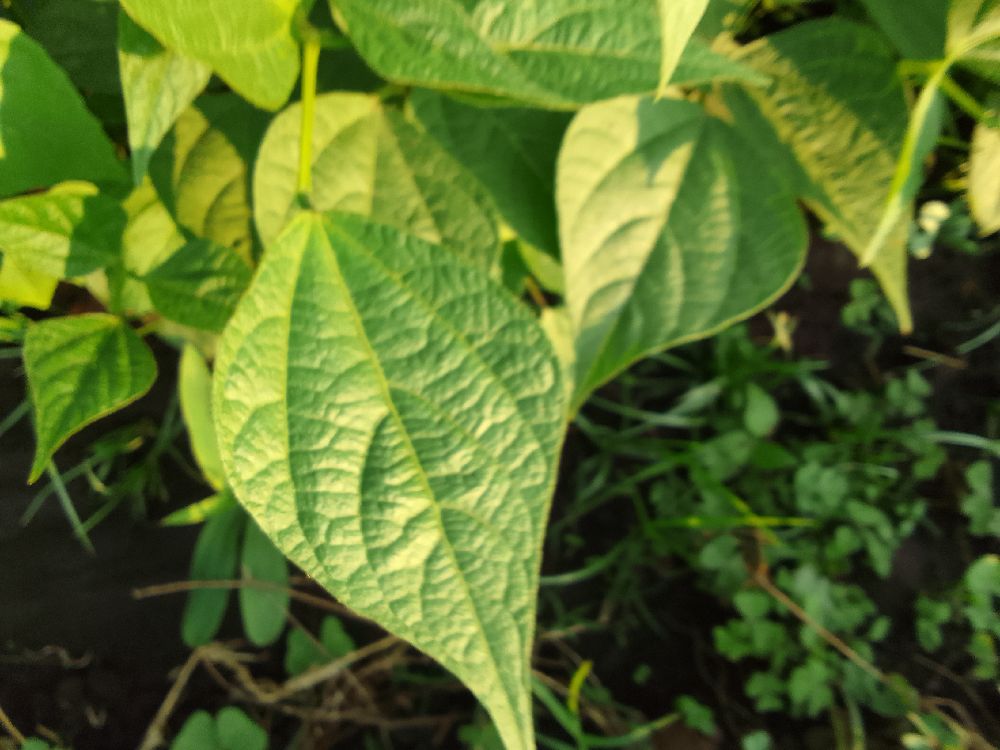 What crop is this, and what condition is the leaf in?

common bean, healthy
